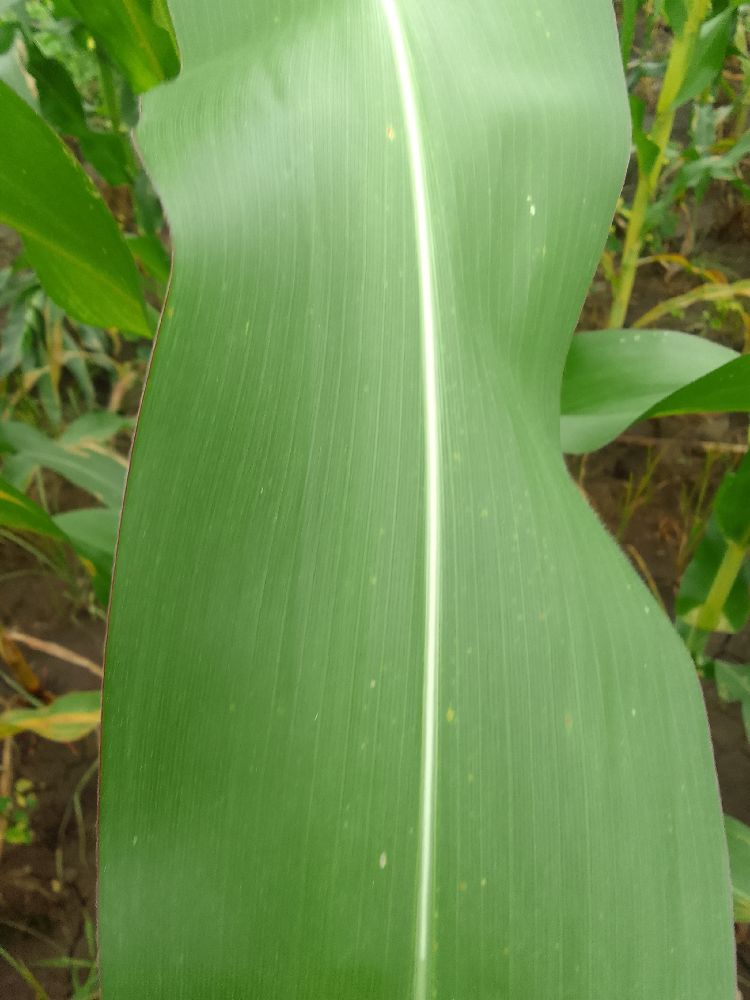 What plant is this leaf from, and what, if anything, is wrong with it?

maize, healthy
